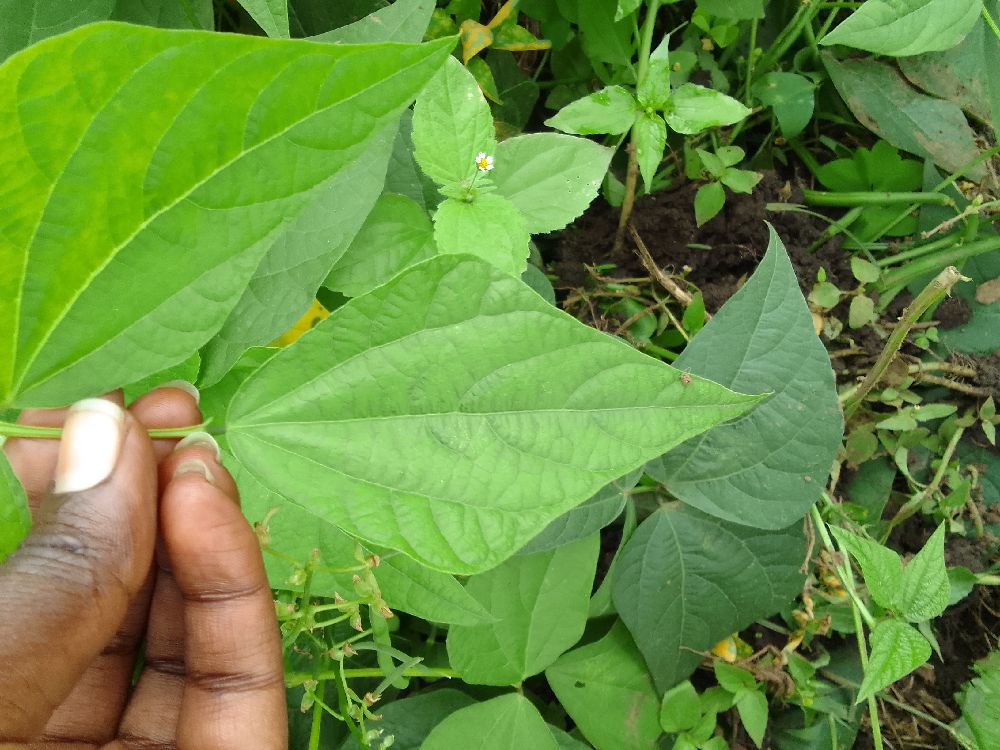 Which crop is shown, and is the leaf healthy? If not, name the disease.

common bean, healthy
